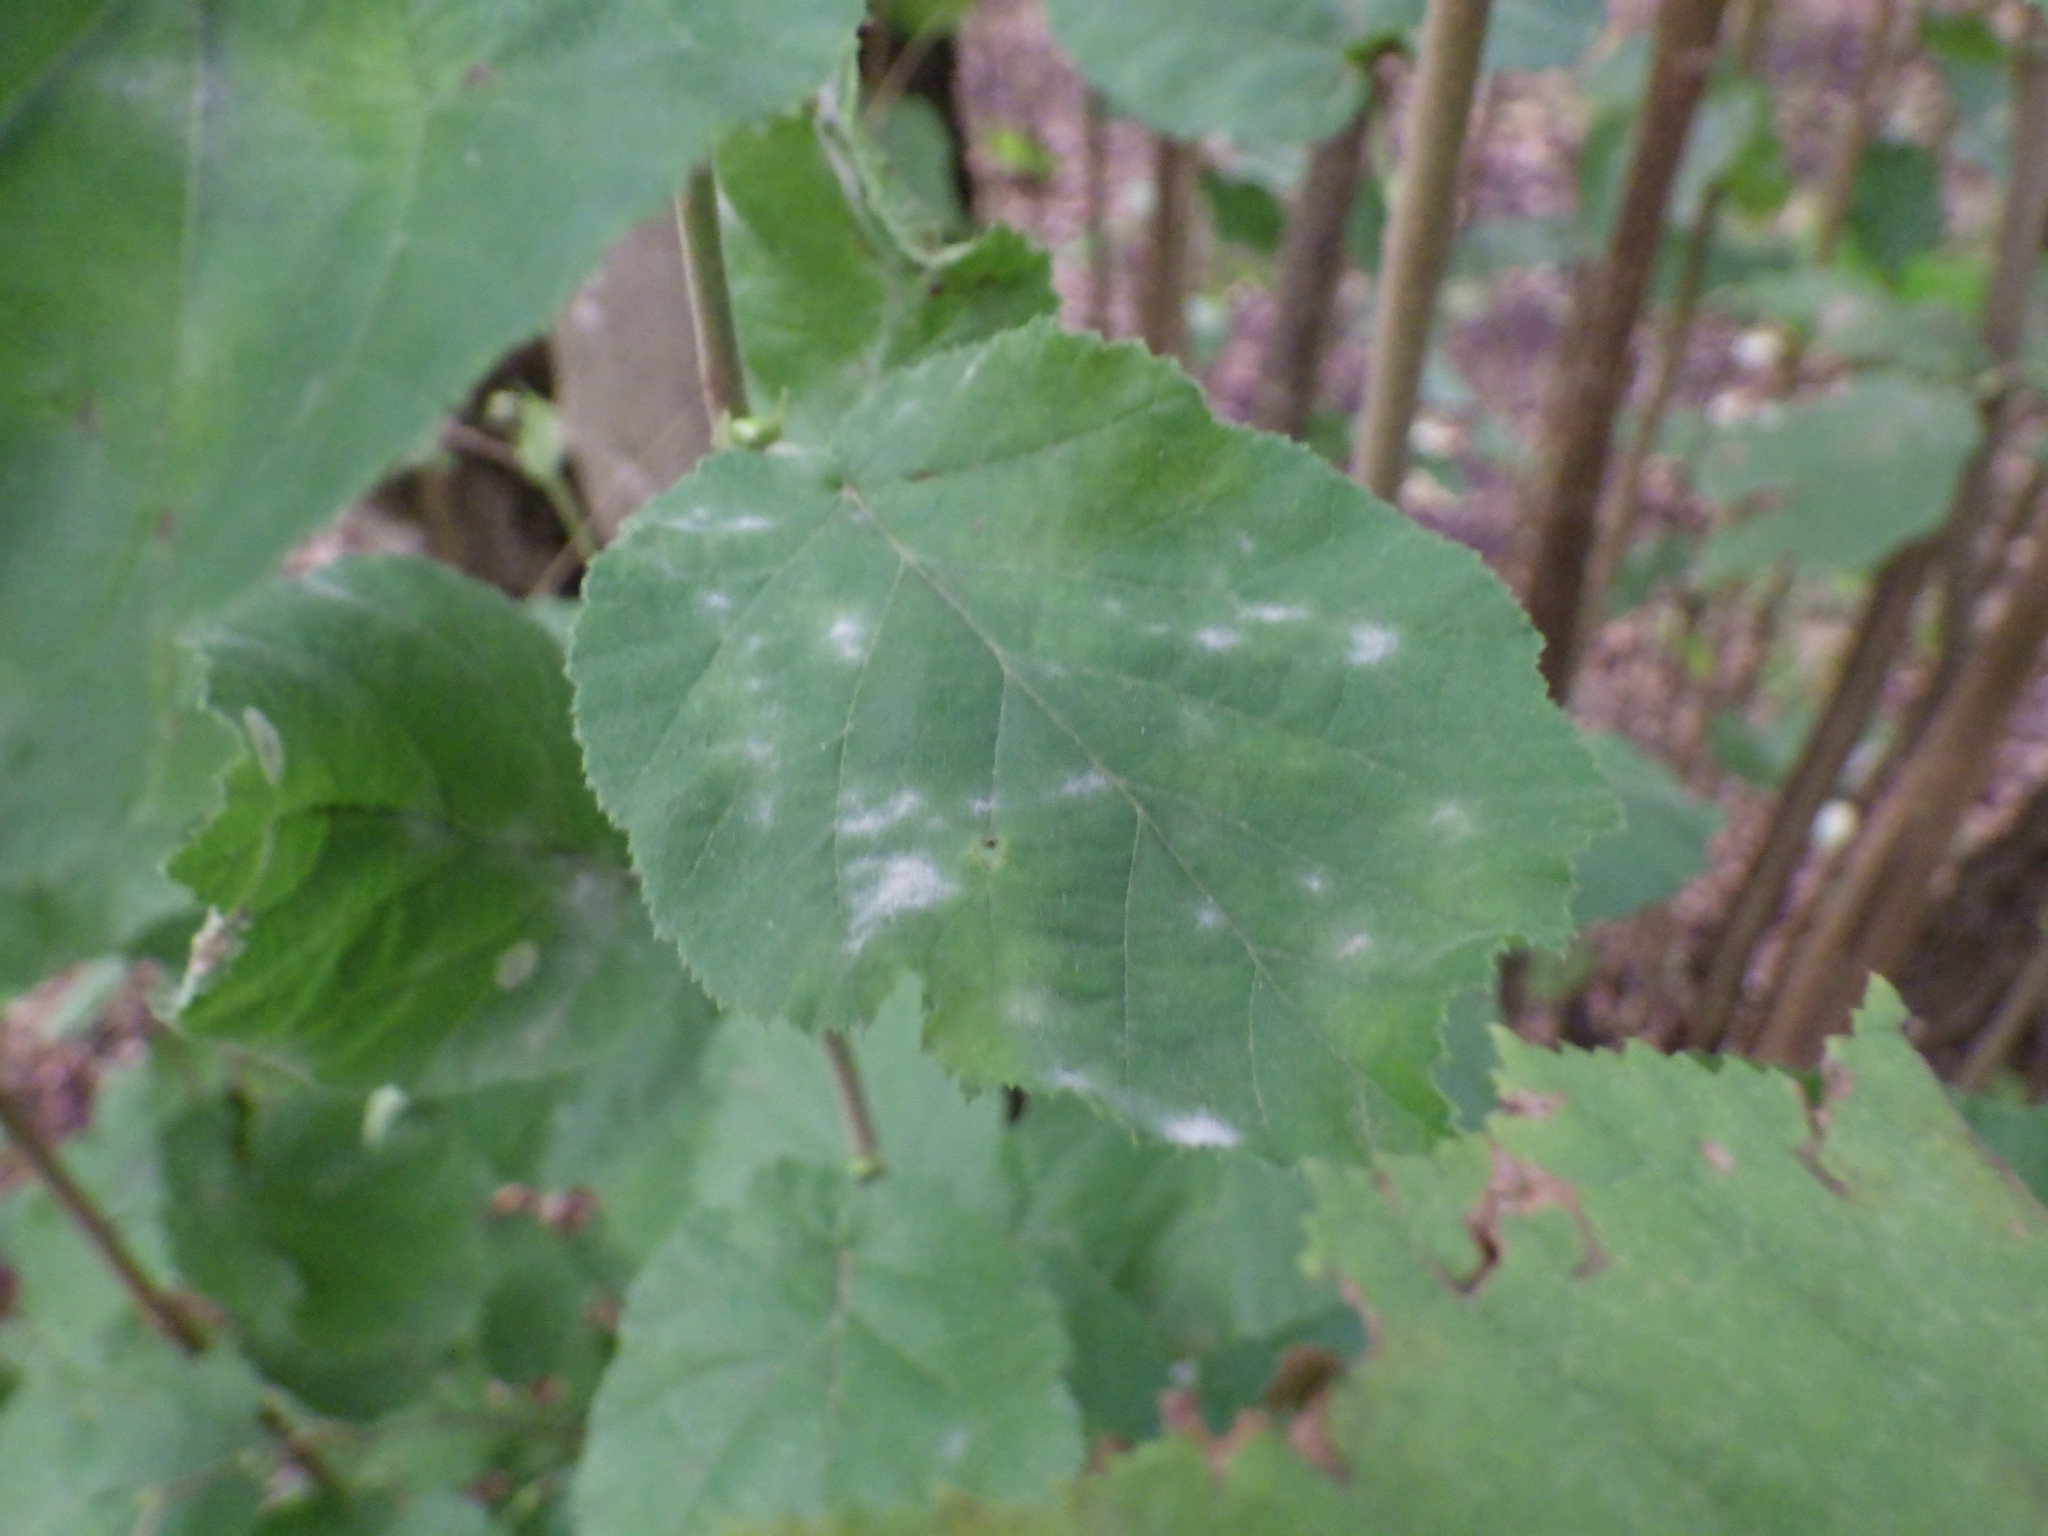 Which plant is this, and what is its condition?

hazel, powdery mildew
